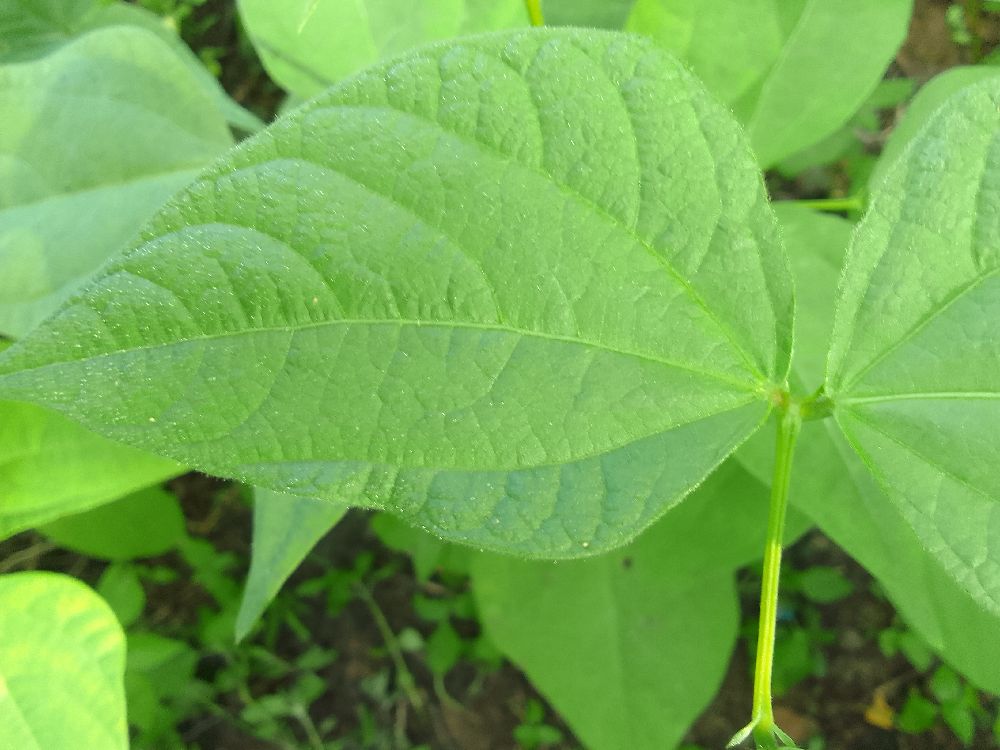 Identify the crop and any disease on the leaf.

common bean, healthy
